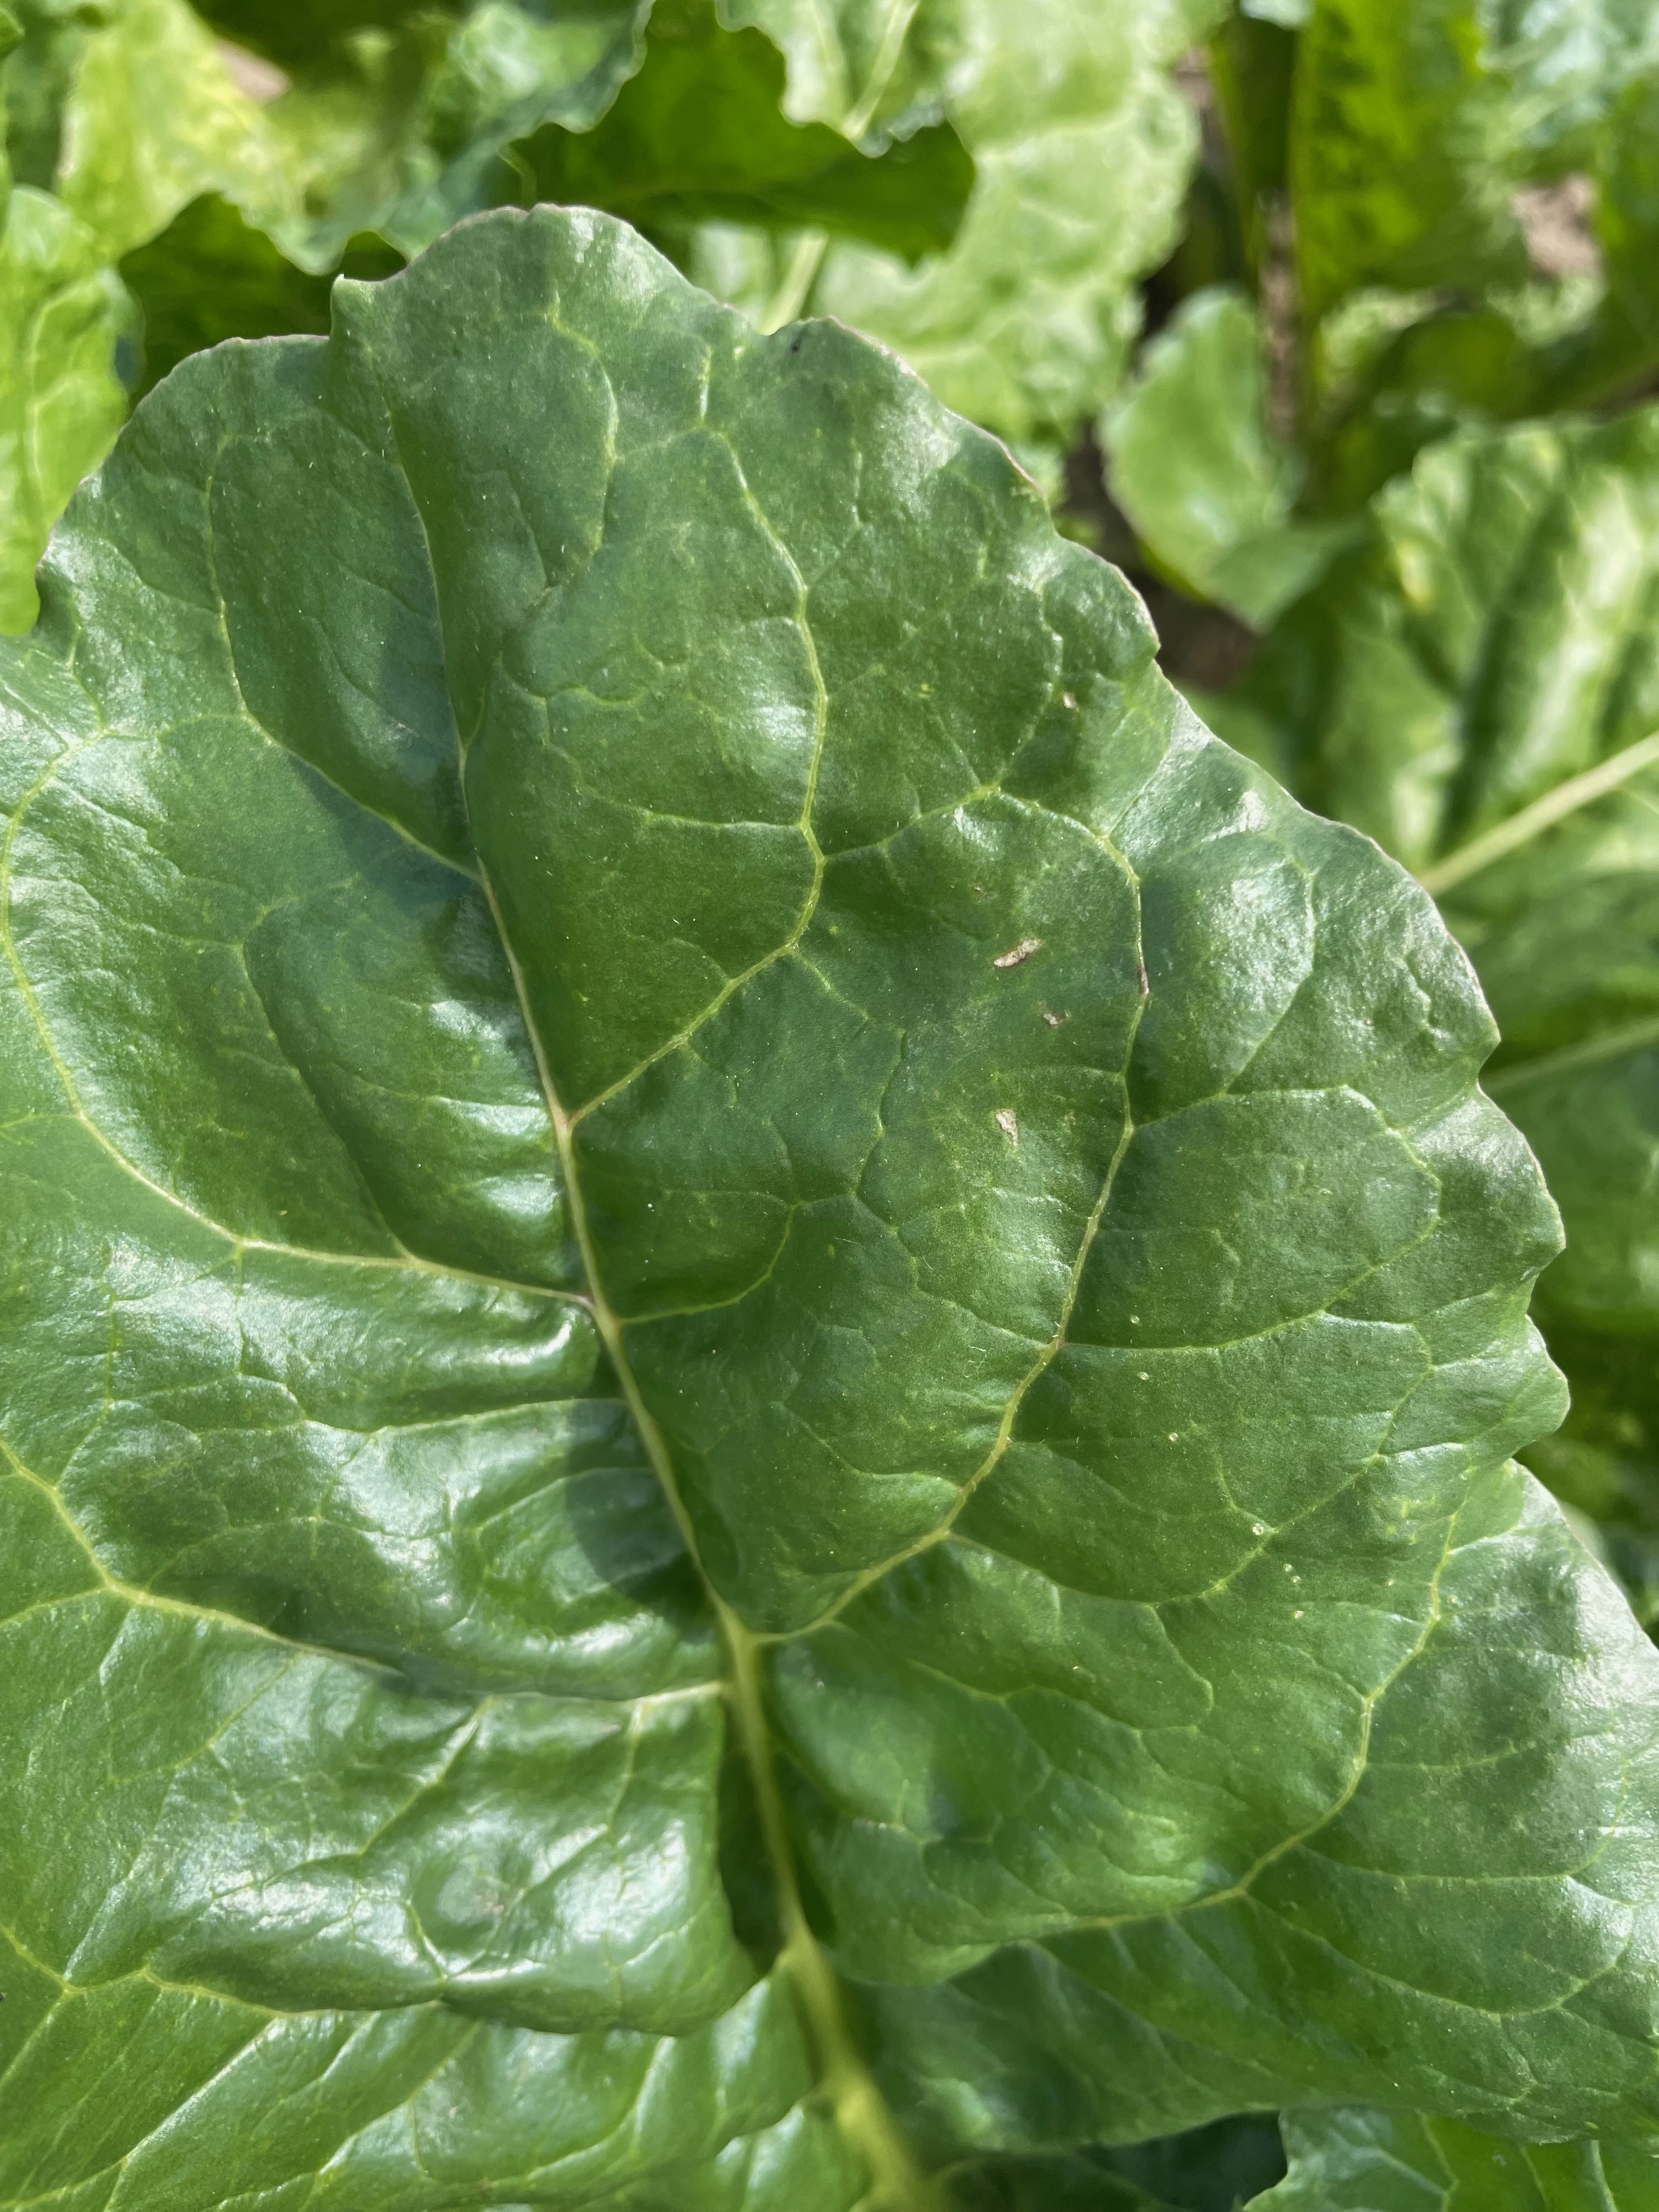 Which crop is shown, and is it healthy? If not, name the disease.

beet, unaffected
